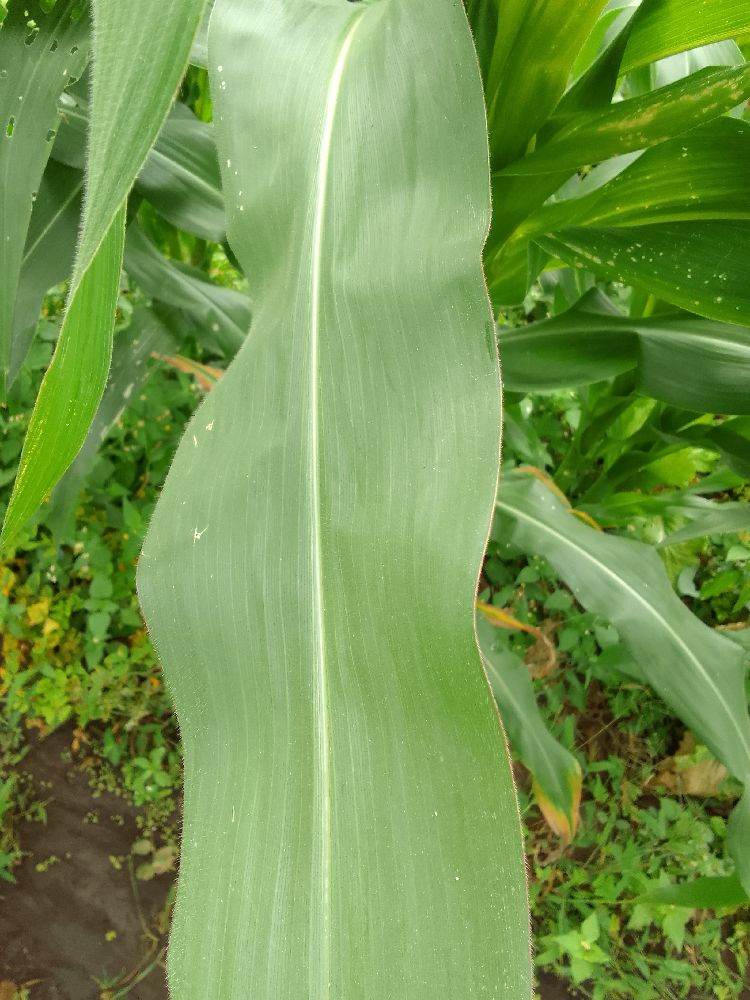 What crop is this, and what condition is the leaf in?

maize, healthy
